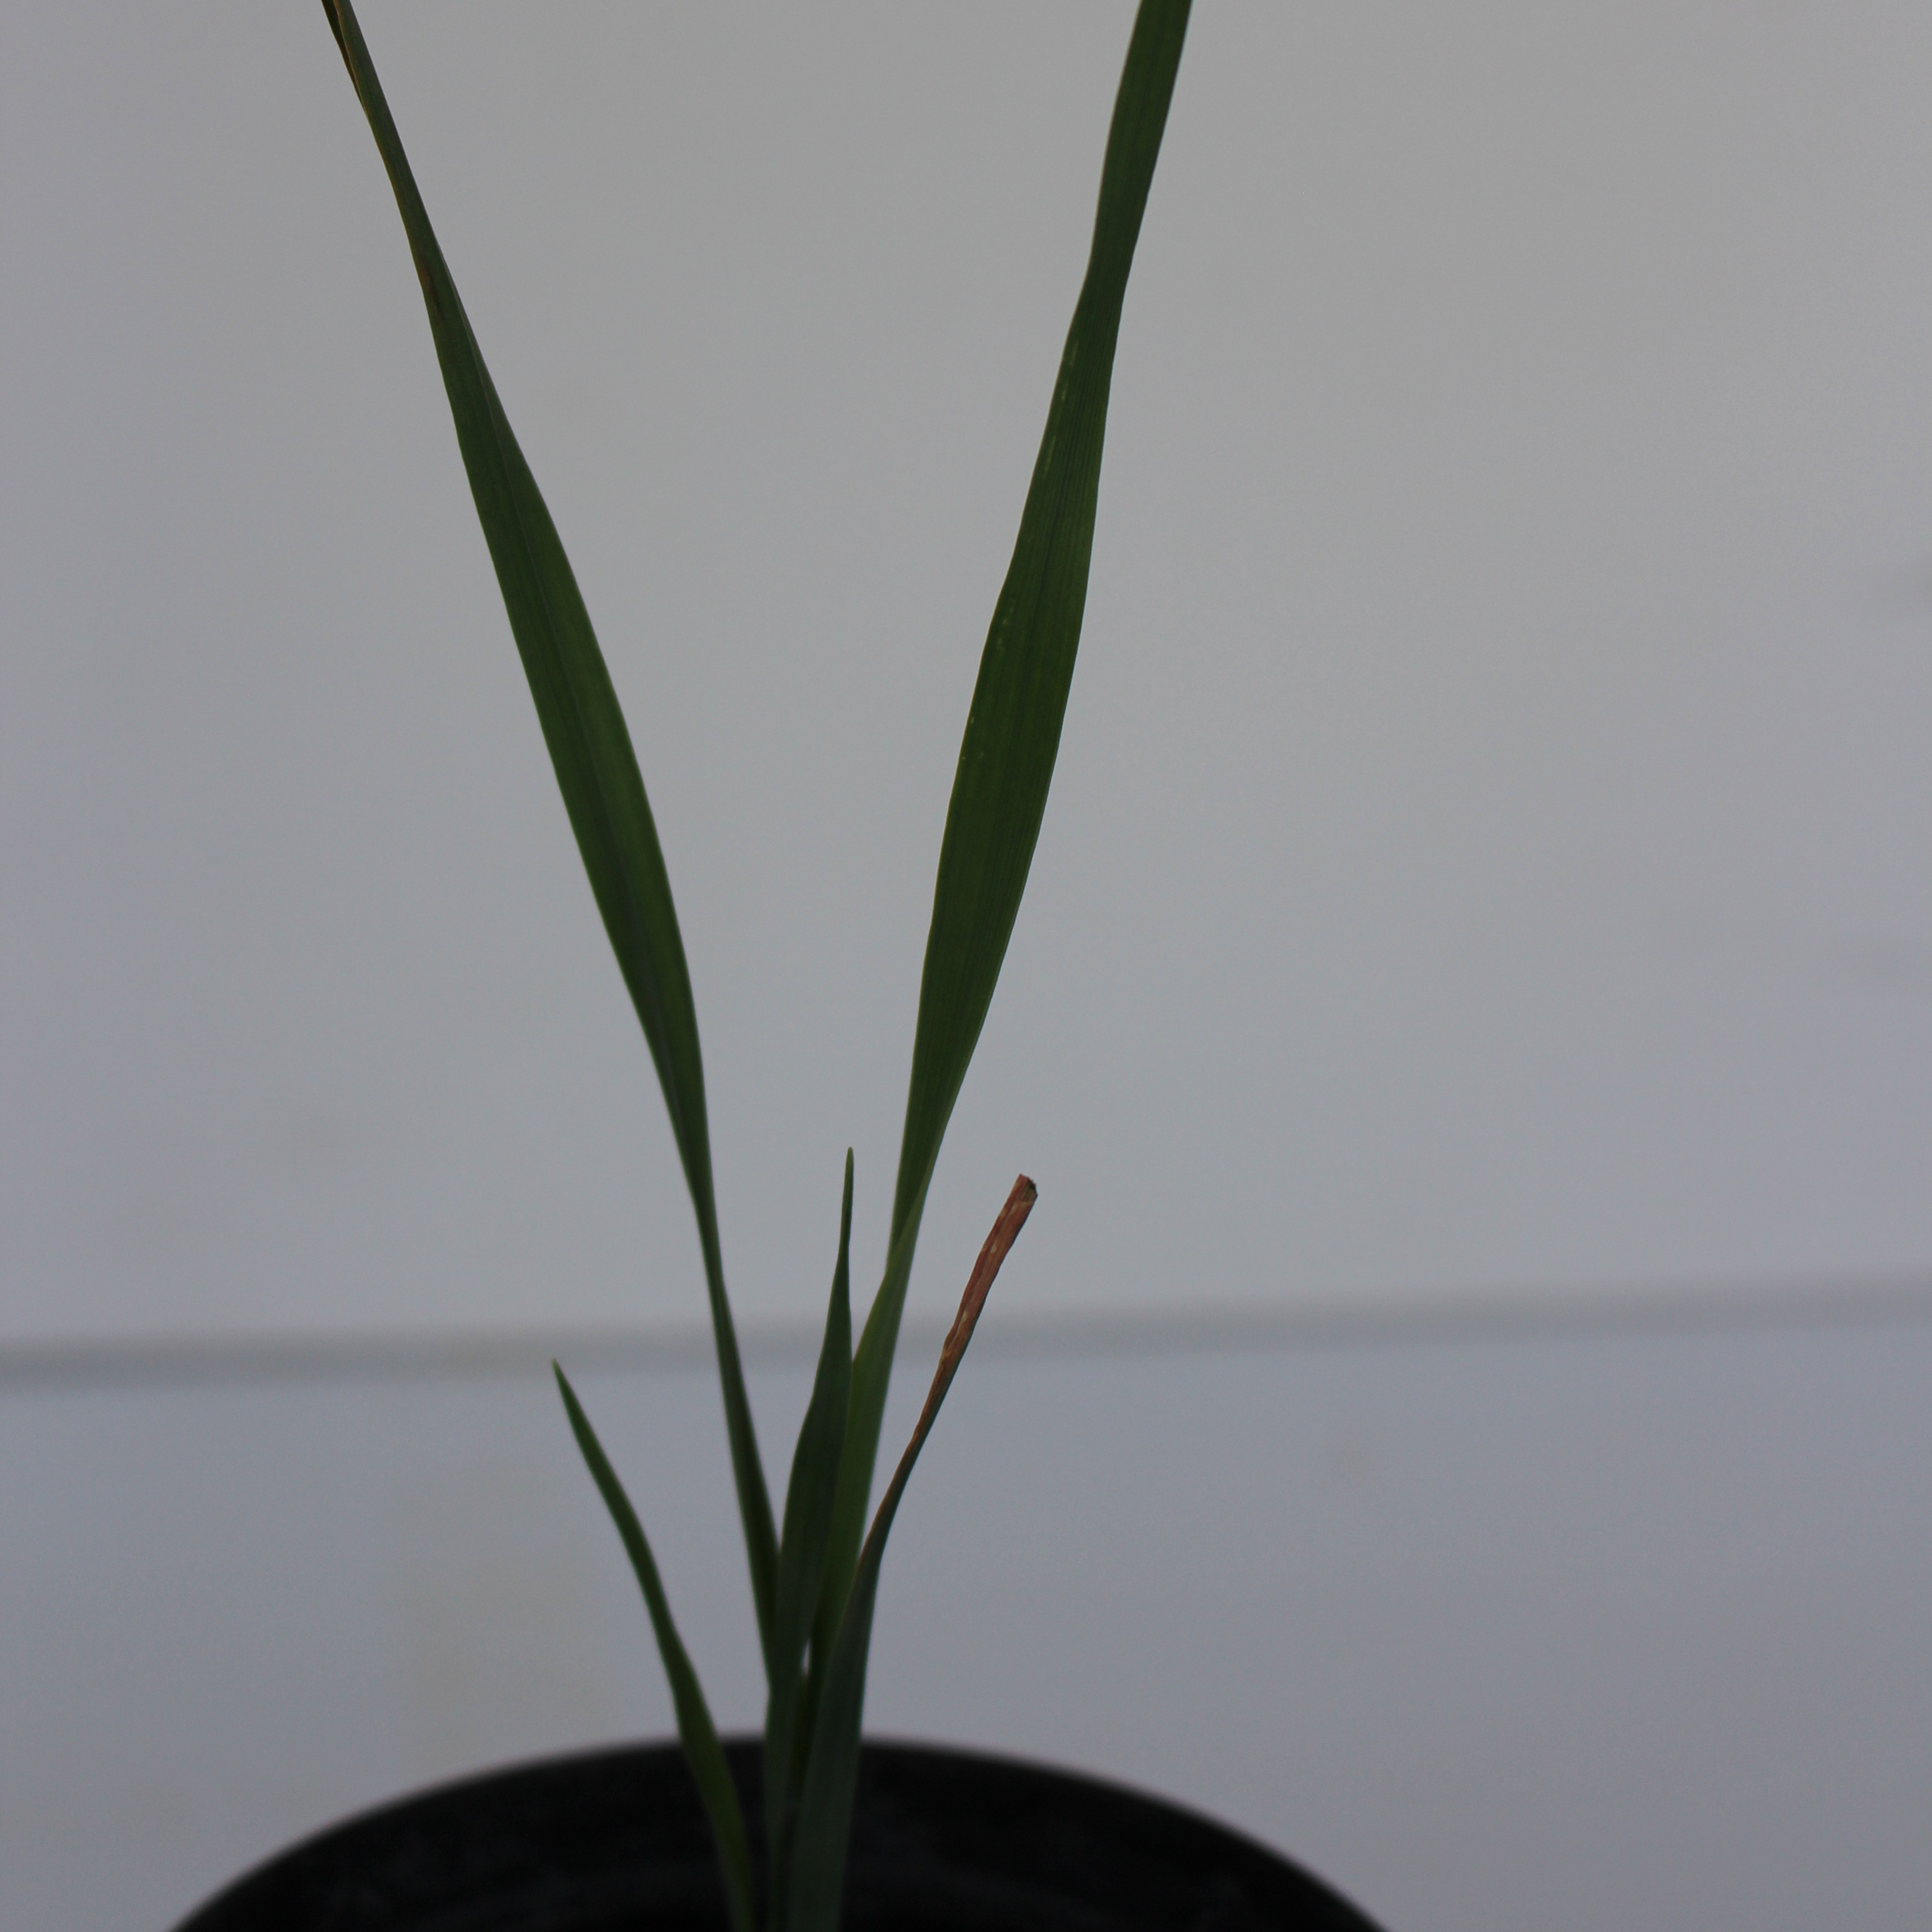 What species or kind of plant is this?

Avena sterilis
